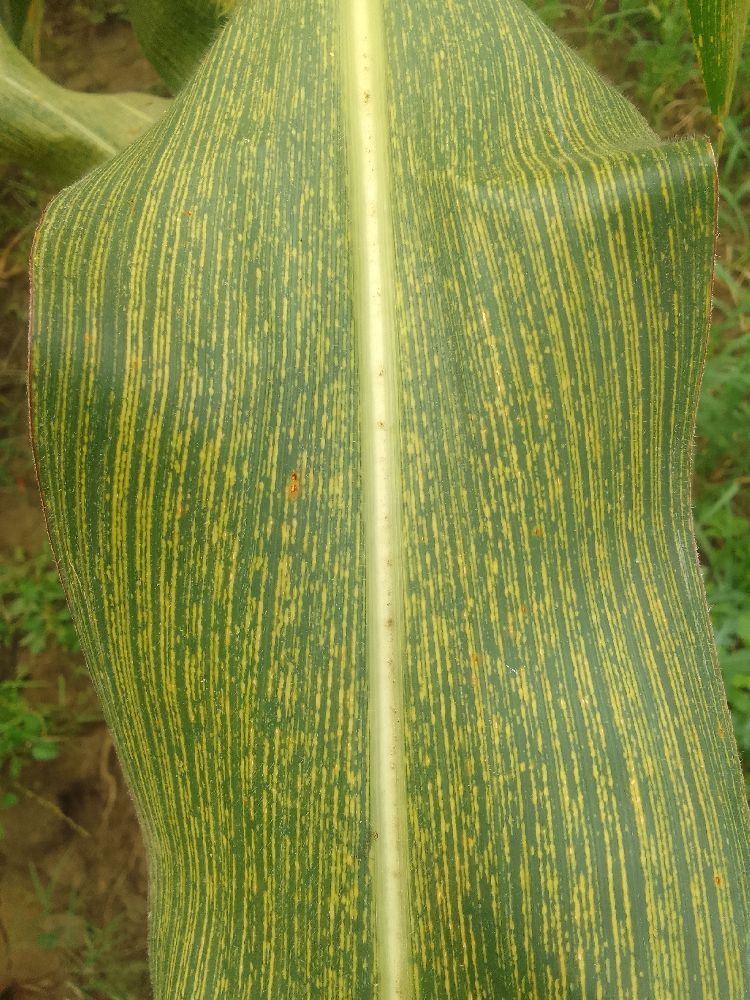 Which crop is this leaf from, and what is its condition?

maize, maize streak virus
